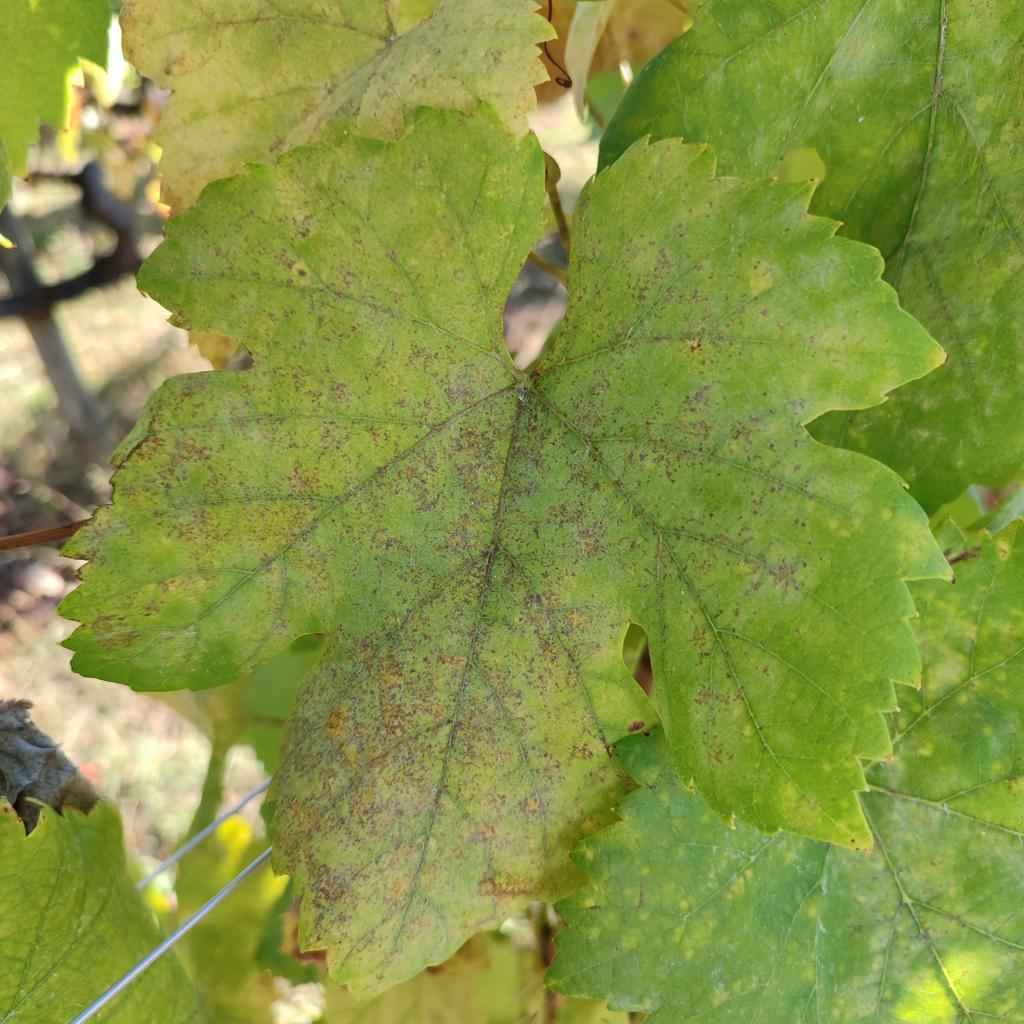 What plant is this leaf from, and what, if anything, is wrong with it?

grapevine, powdery mildew
